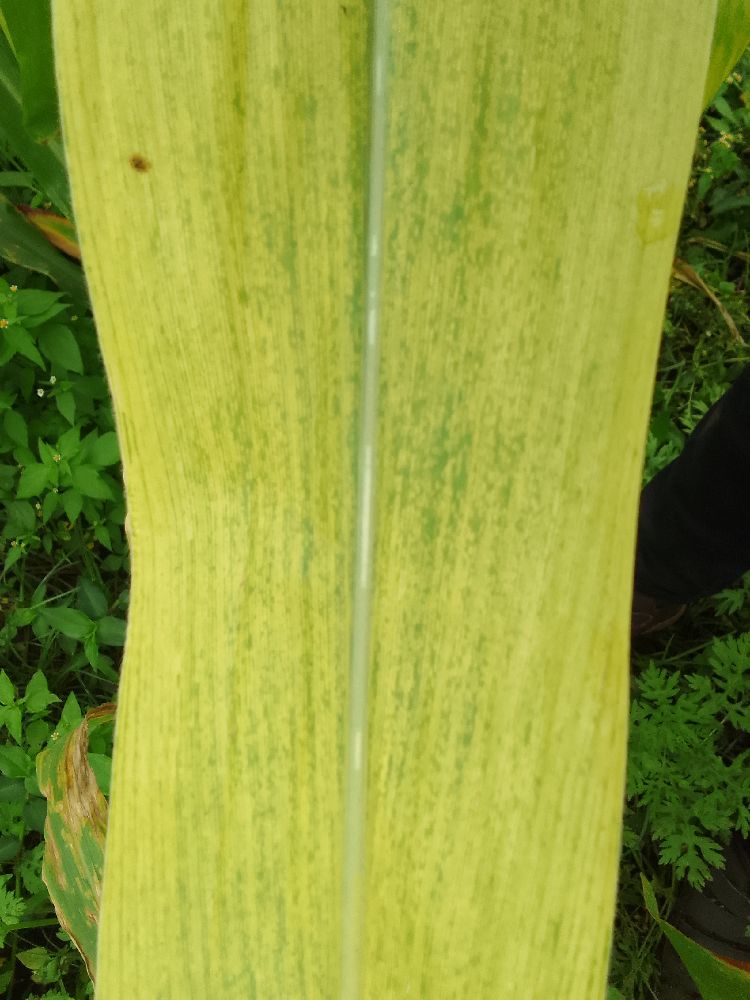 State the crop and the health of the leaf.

maize, maize lethal necrosis
